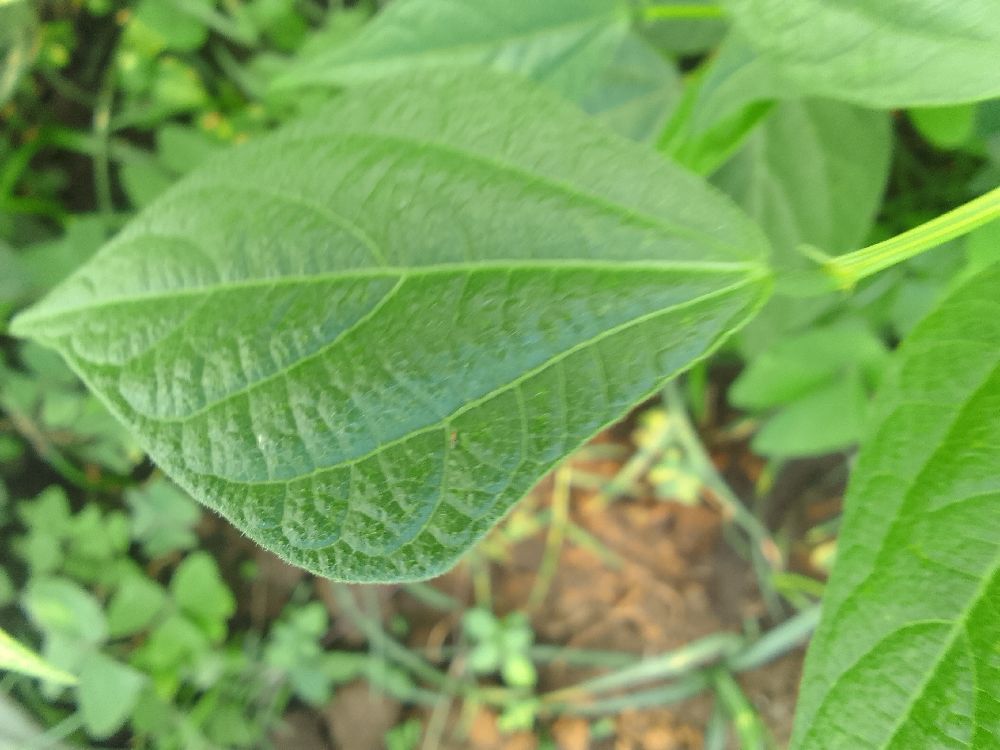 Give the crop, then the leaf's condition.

common bean, healthy
